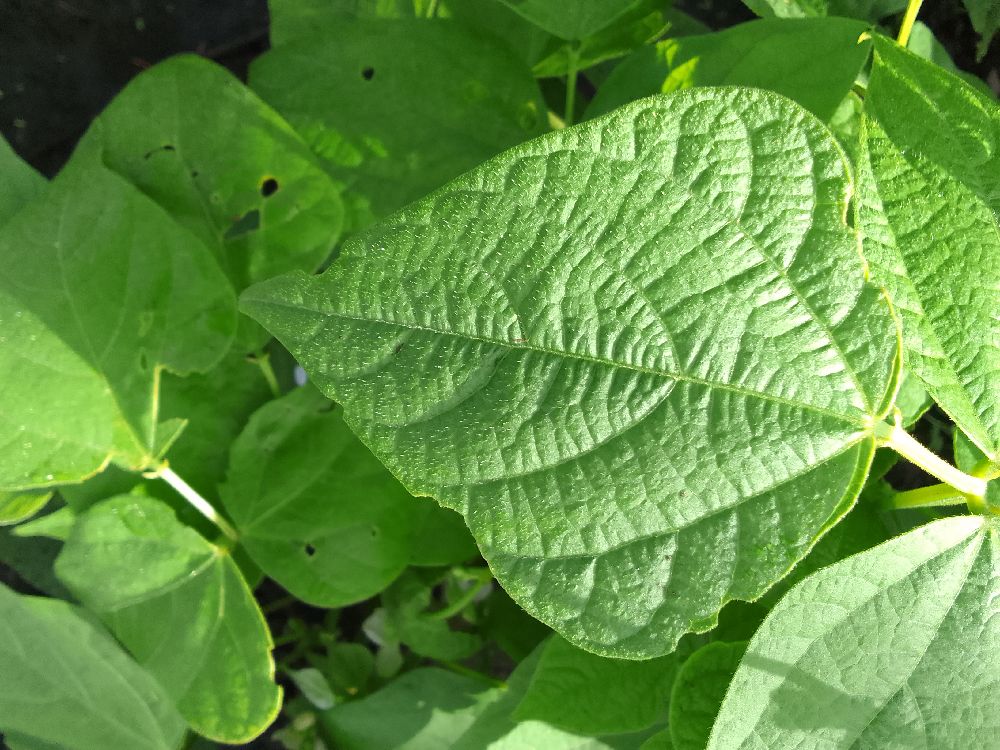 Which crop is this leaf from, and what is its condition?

common bean, healthy
